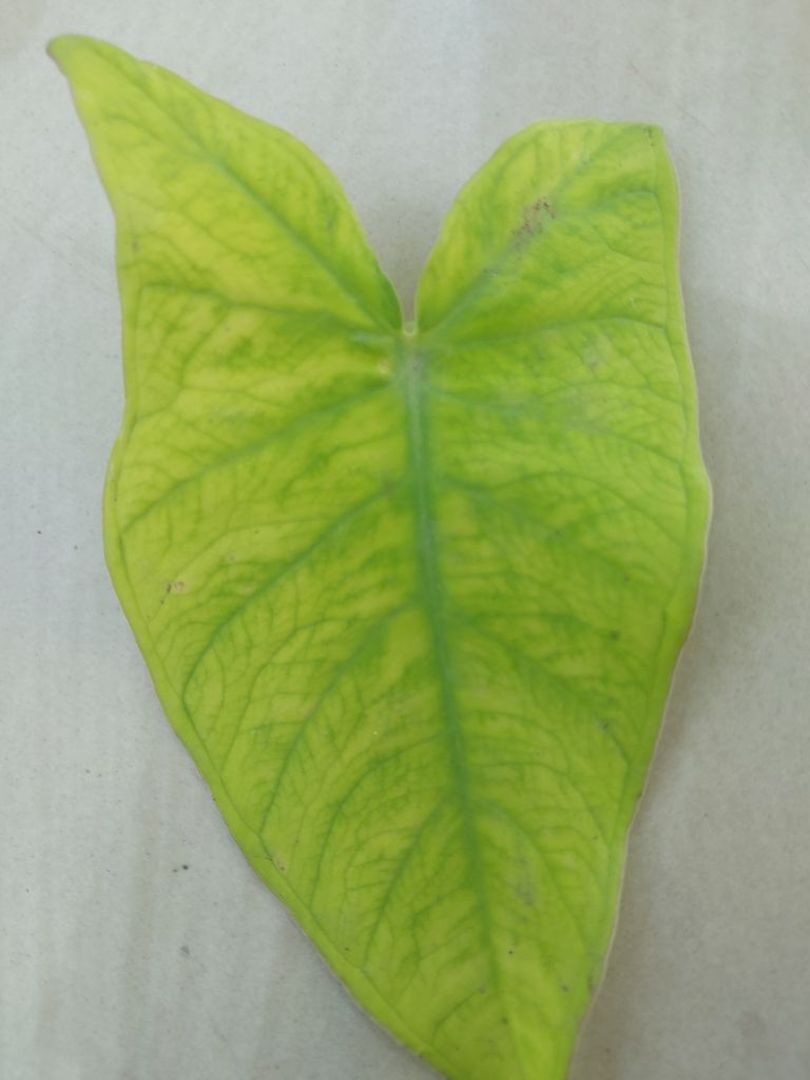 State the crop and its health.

taro, mosaic
